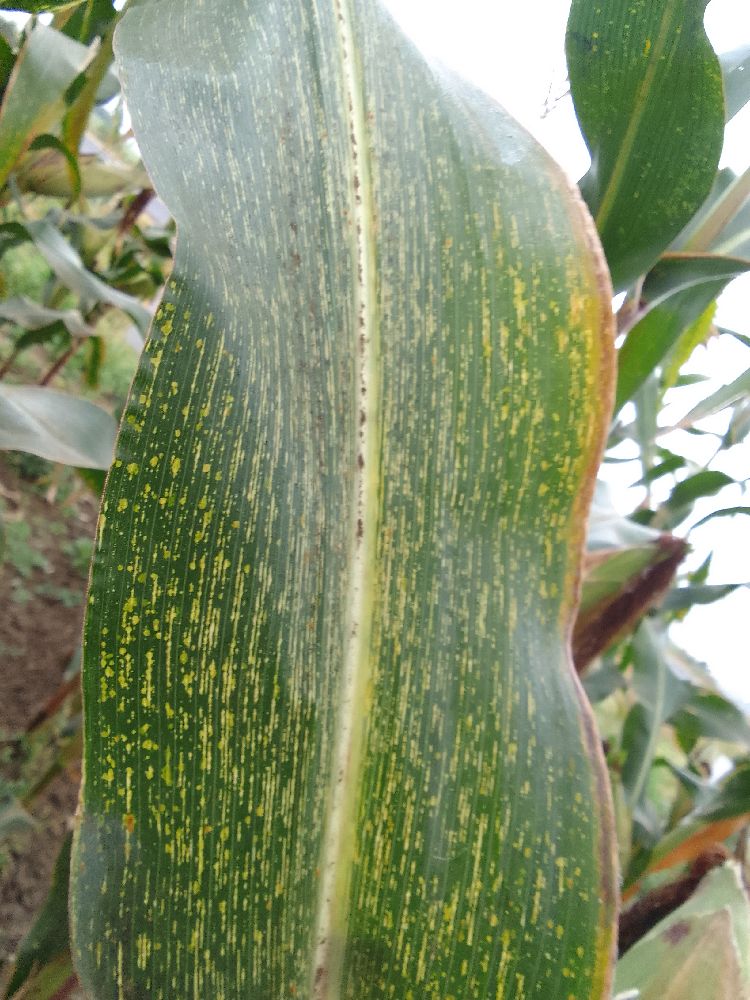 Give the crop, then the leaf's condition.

maize, maize streak virus
